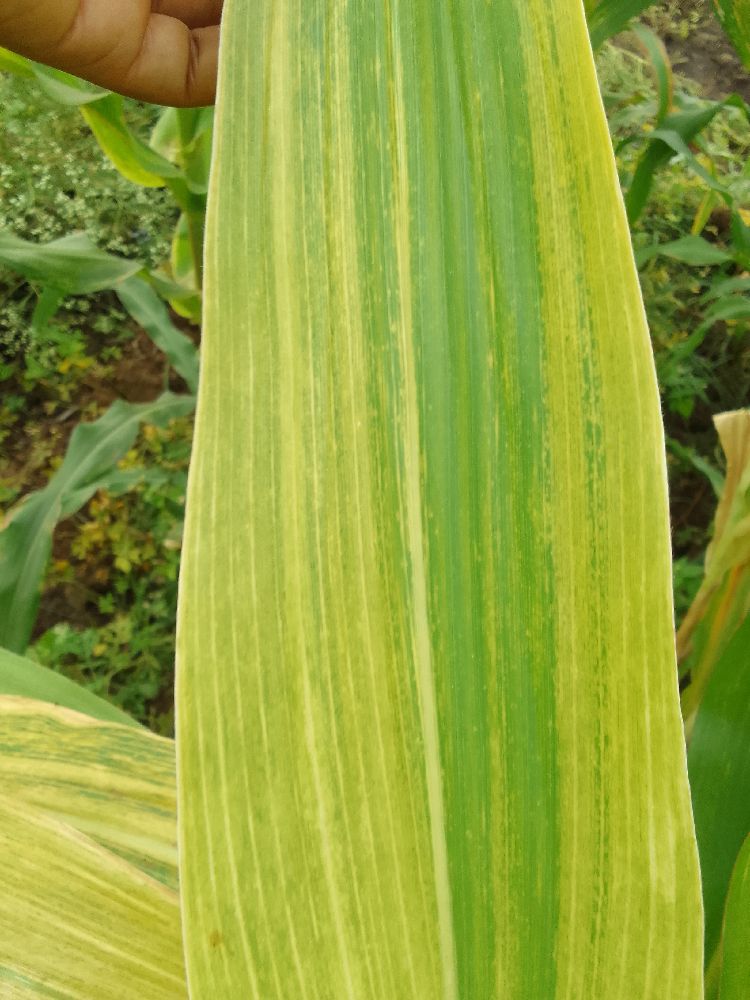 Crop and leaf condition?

maize, maize lethal necrosis
